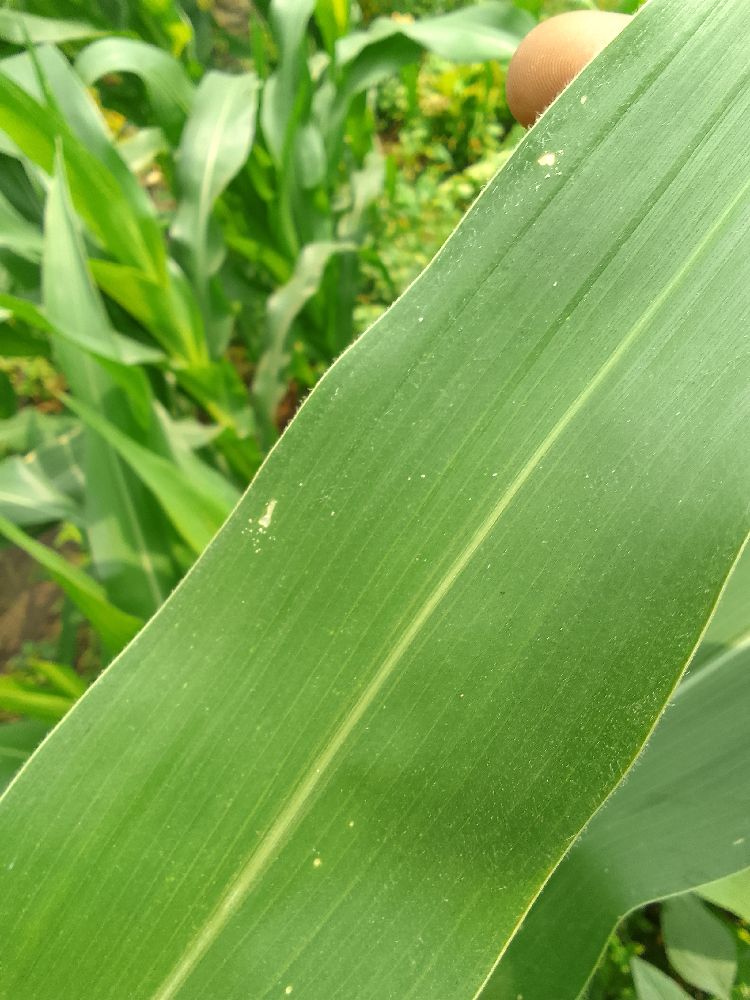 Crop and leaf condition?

maize, healthy
